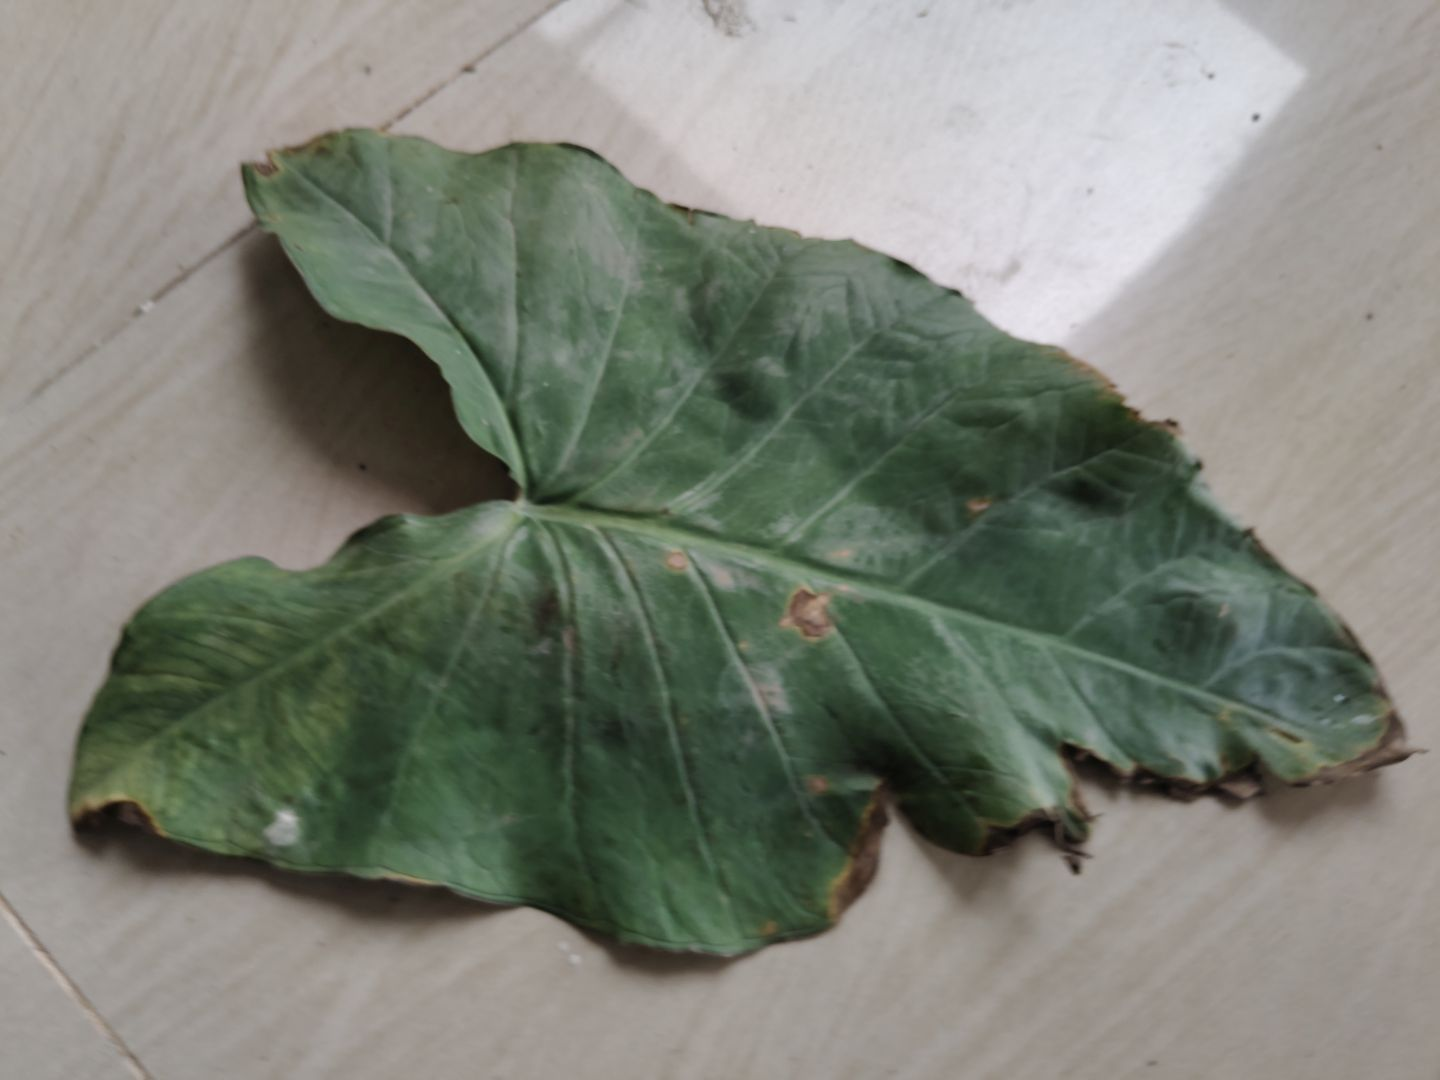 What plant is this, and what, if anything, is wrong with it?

taro, leaf blight
